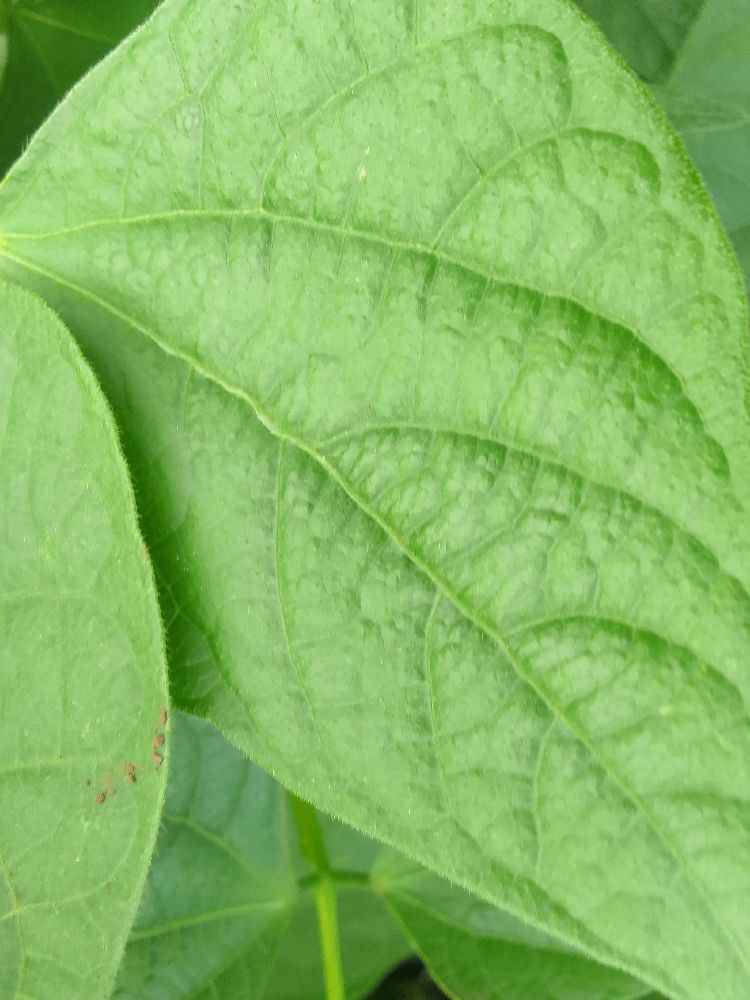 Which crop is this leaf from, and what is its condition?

common bean, healthy
